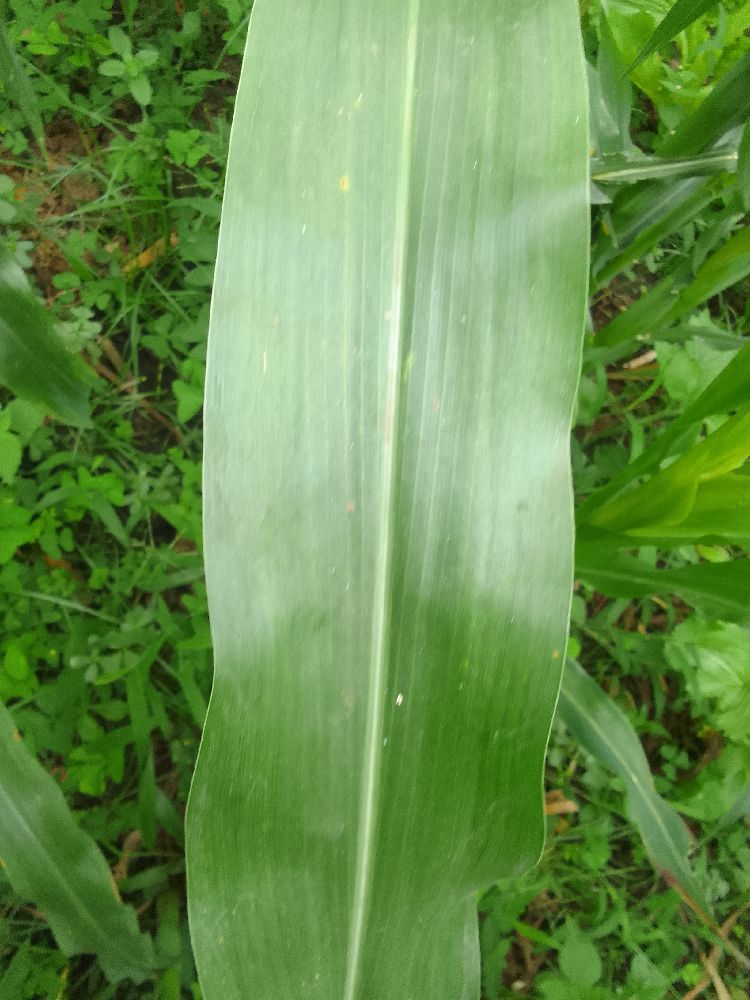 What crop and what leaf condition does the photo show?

maize, healthy
